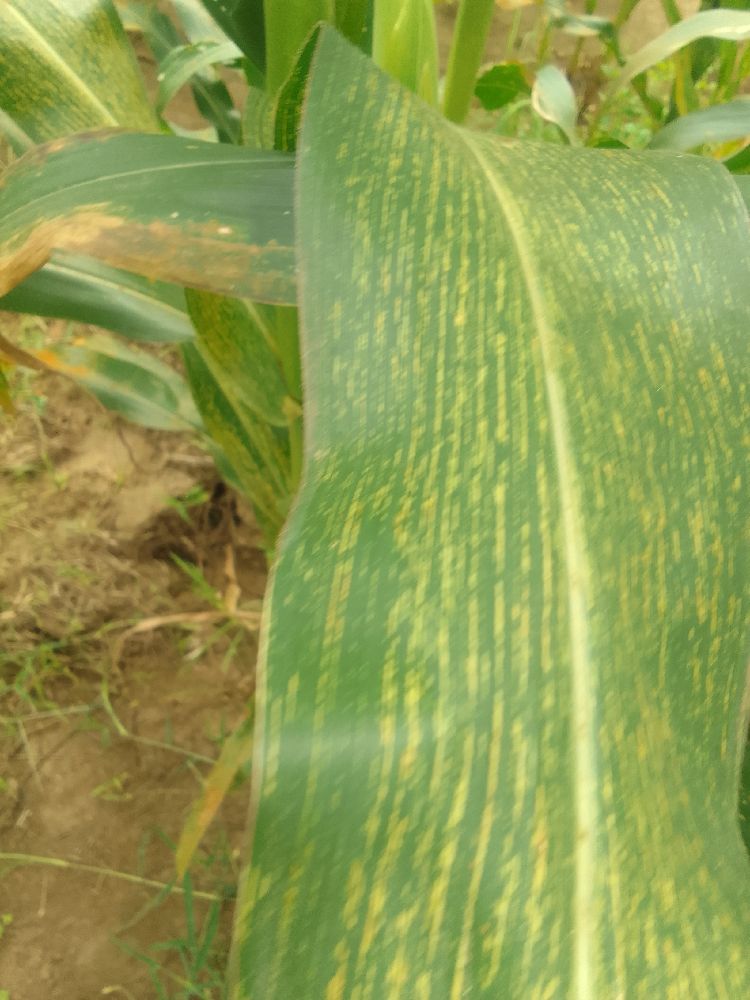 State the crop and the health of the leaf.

maize, maize streak virus
